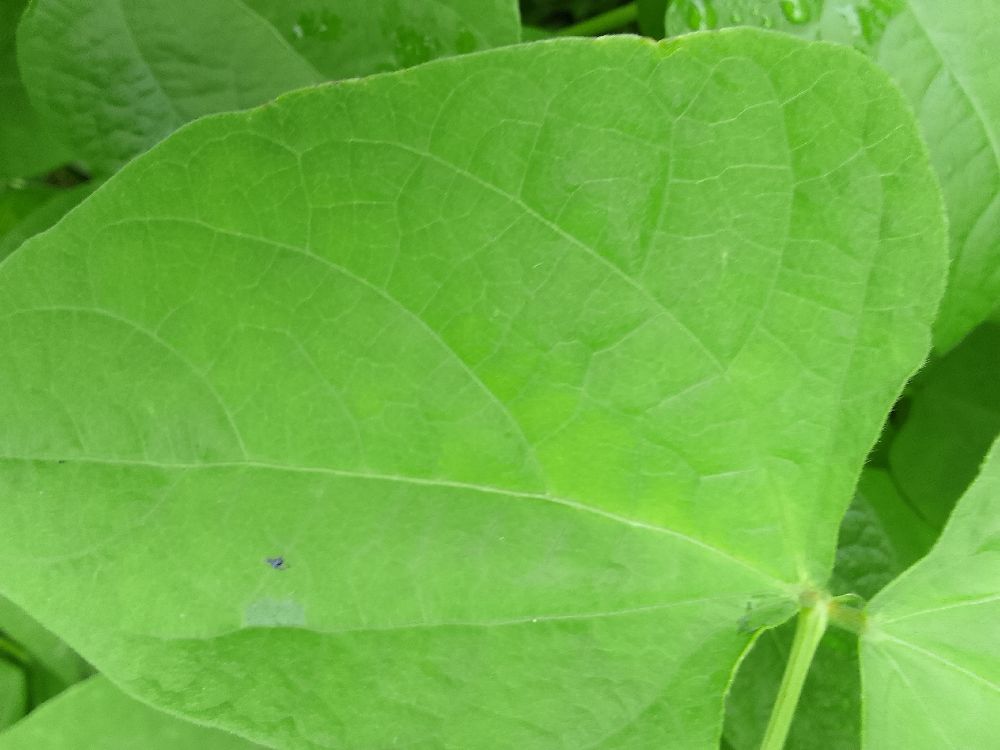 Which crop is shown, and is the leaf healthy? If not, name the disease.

common bean, healthy
